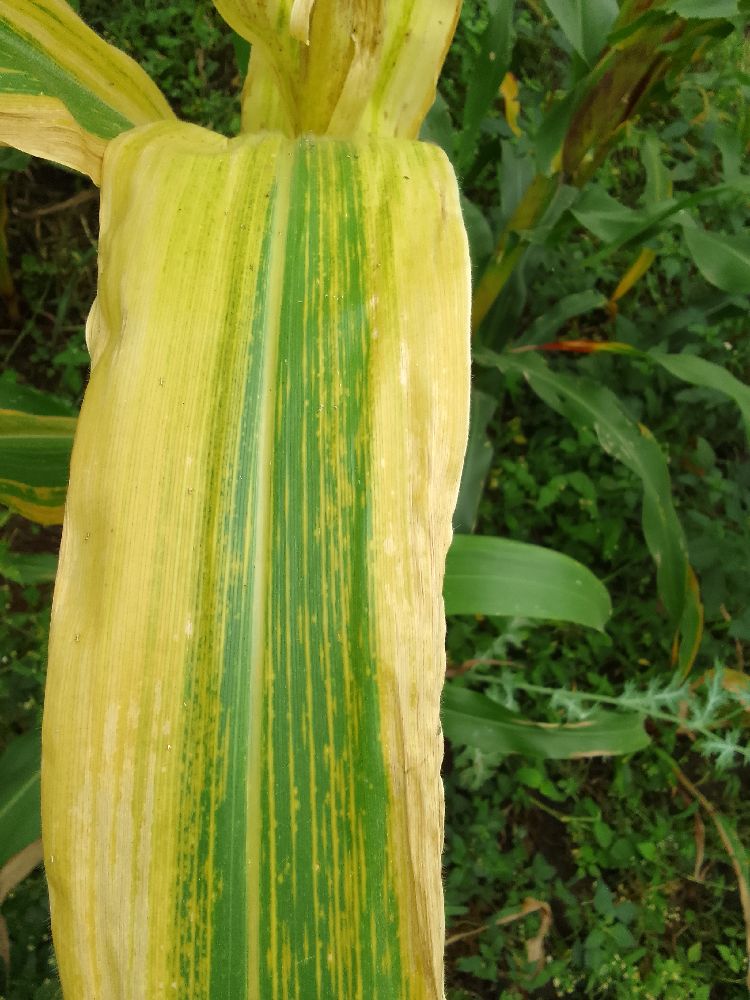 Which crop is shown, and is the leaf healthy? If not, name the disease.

maize, maize lethal necrosis
